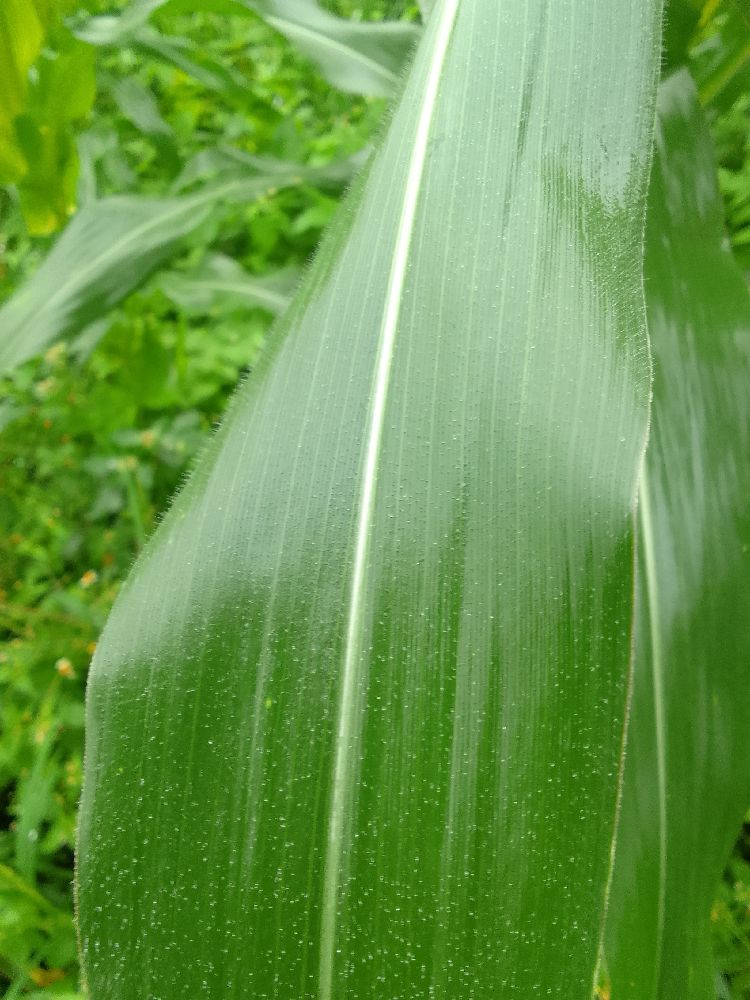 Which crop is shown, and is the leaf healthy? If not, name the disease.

maize, healthy
